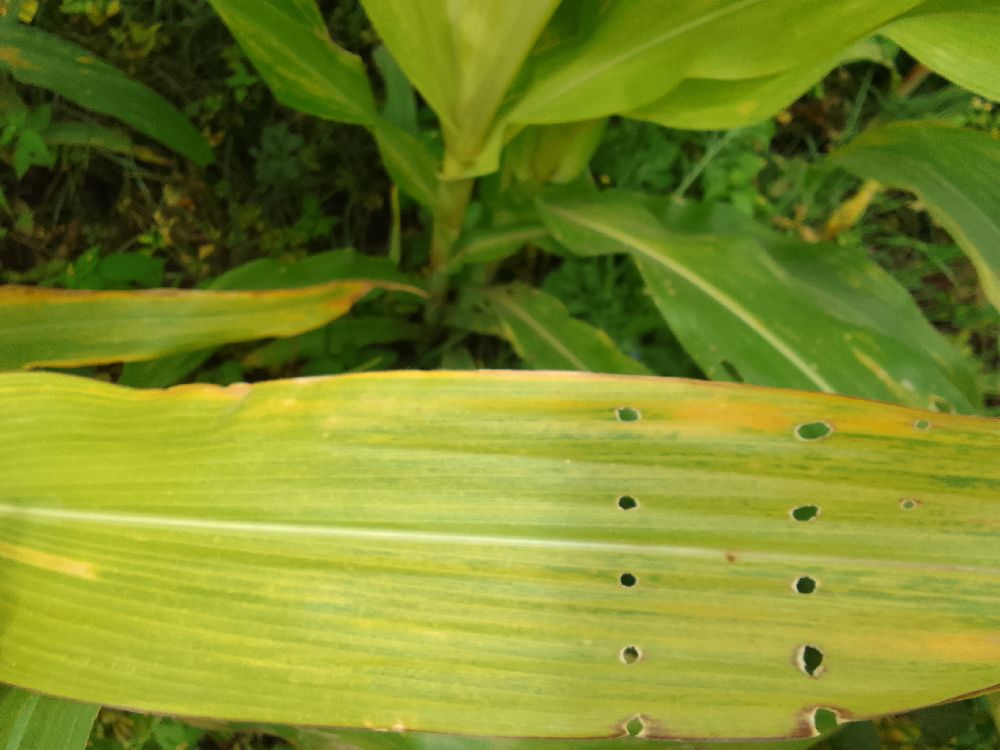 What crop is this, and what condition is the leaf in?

maize, maize lethal necrosis
